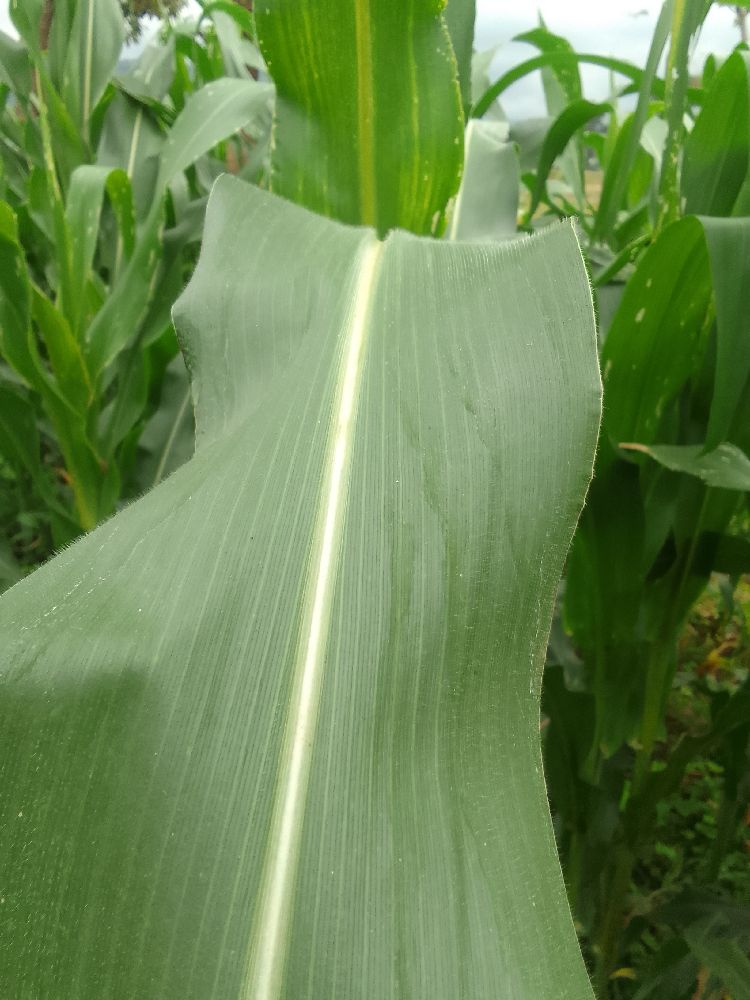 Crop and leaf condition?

maize, healthy
